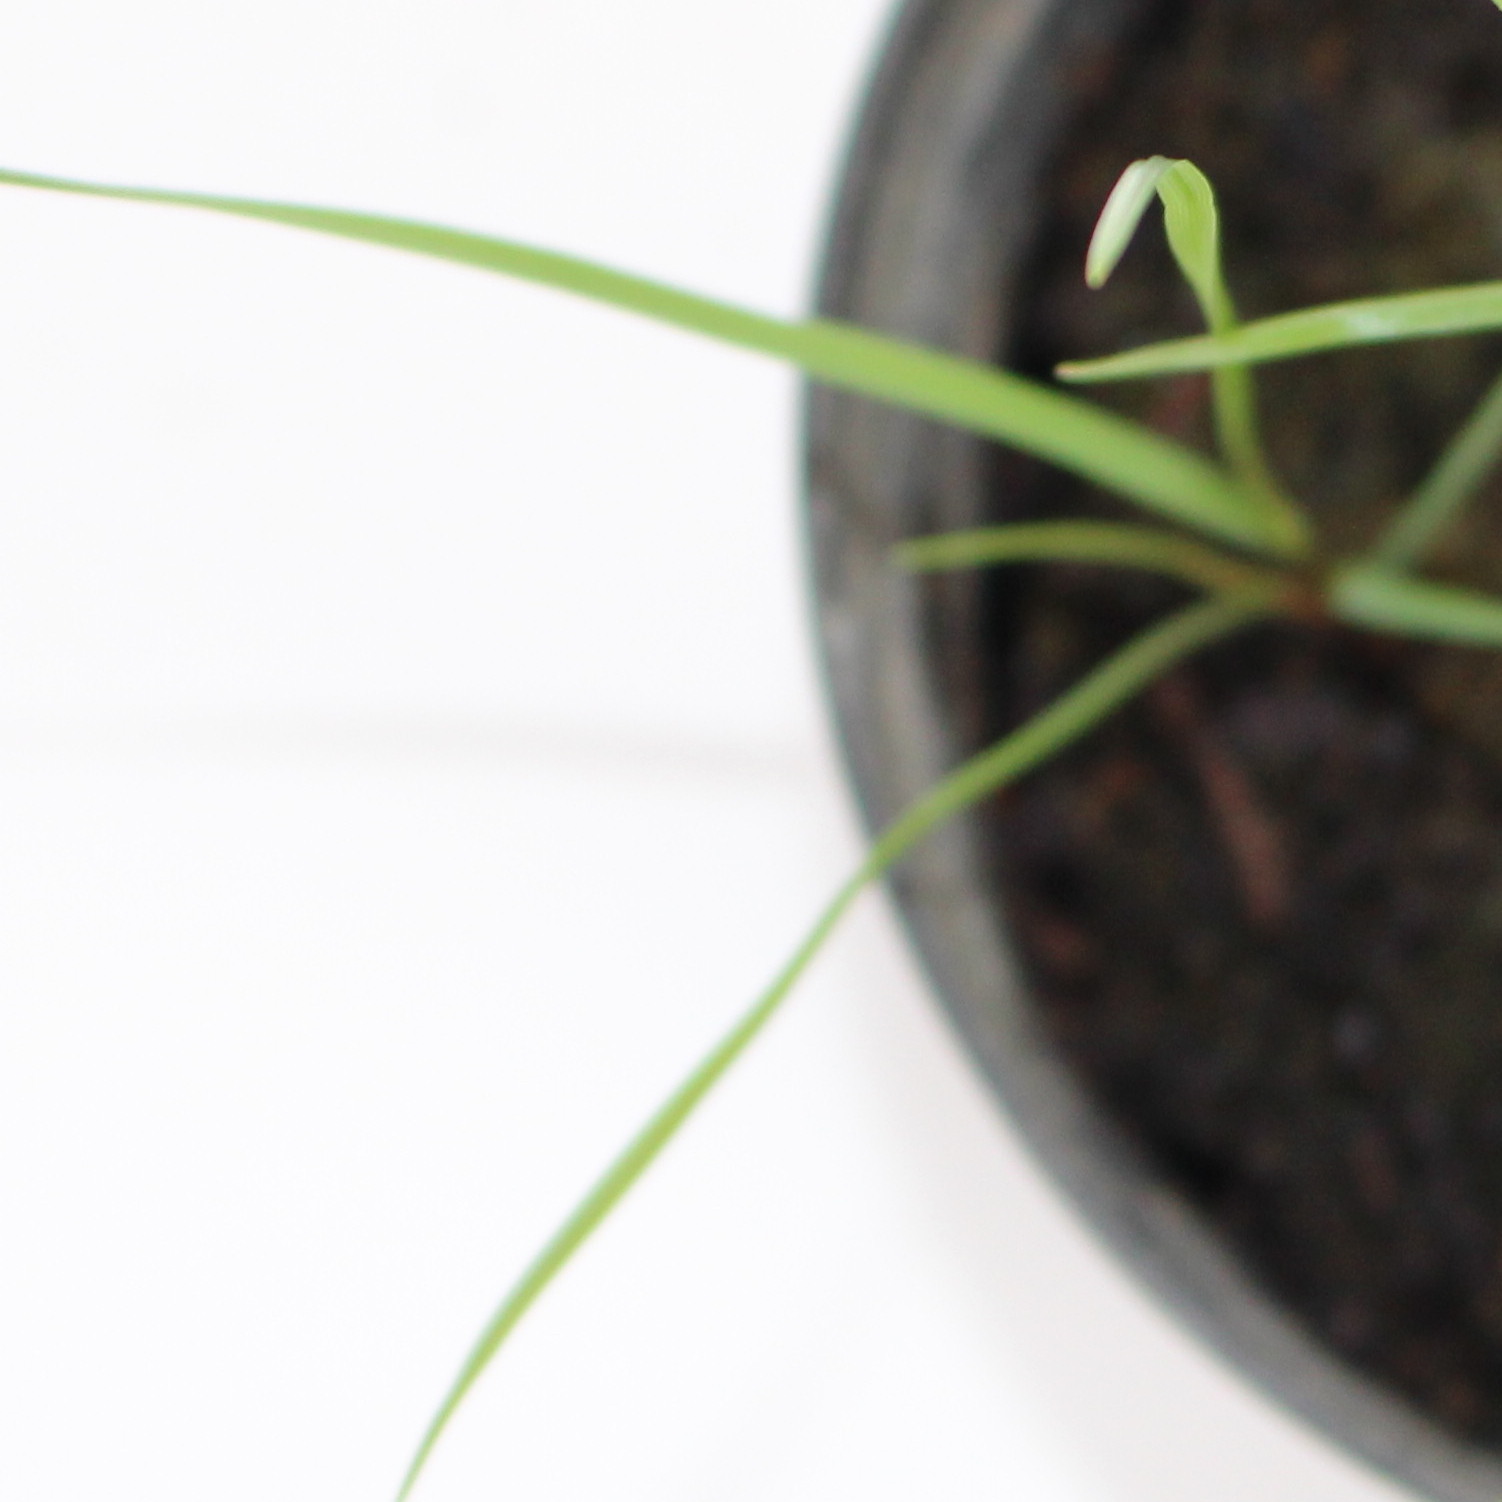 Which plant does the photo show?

Lolium multiflorum
